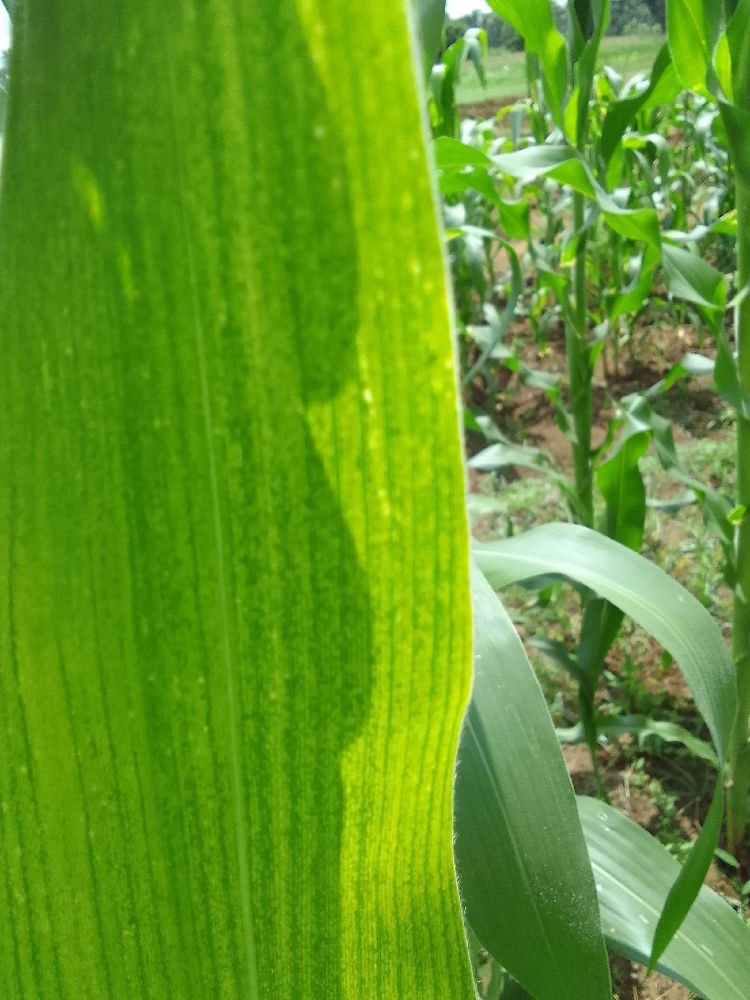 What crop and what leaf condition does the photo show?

maize, maize lethal necrosis
